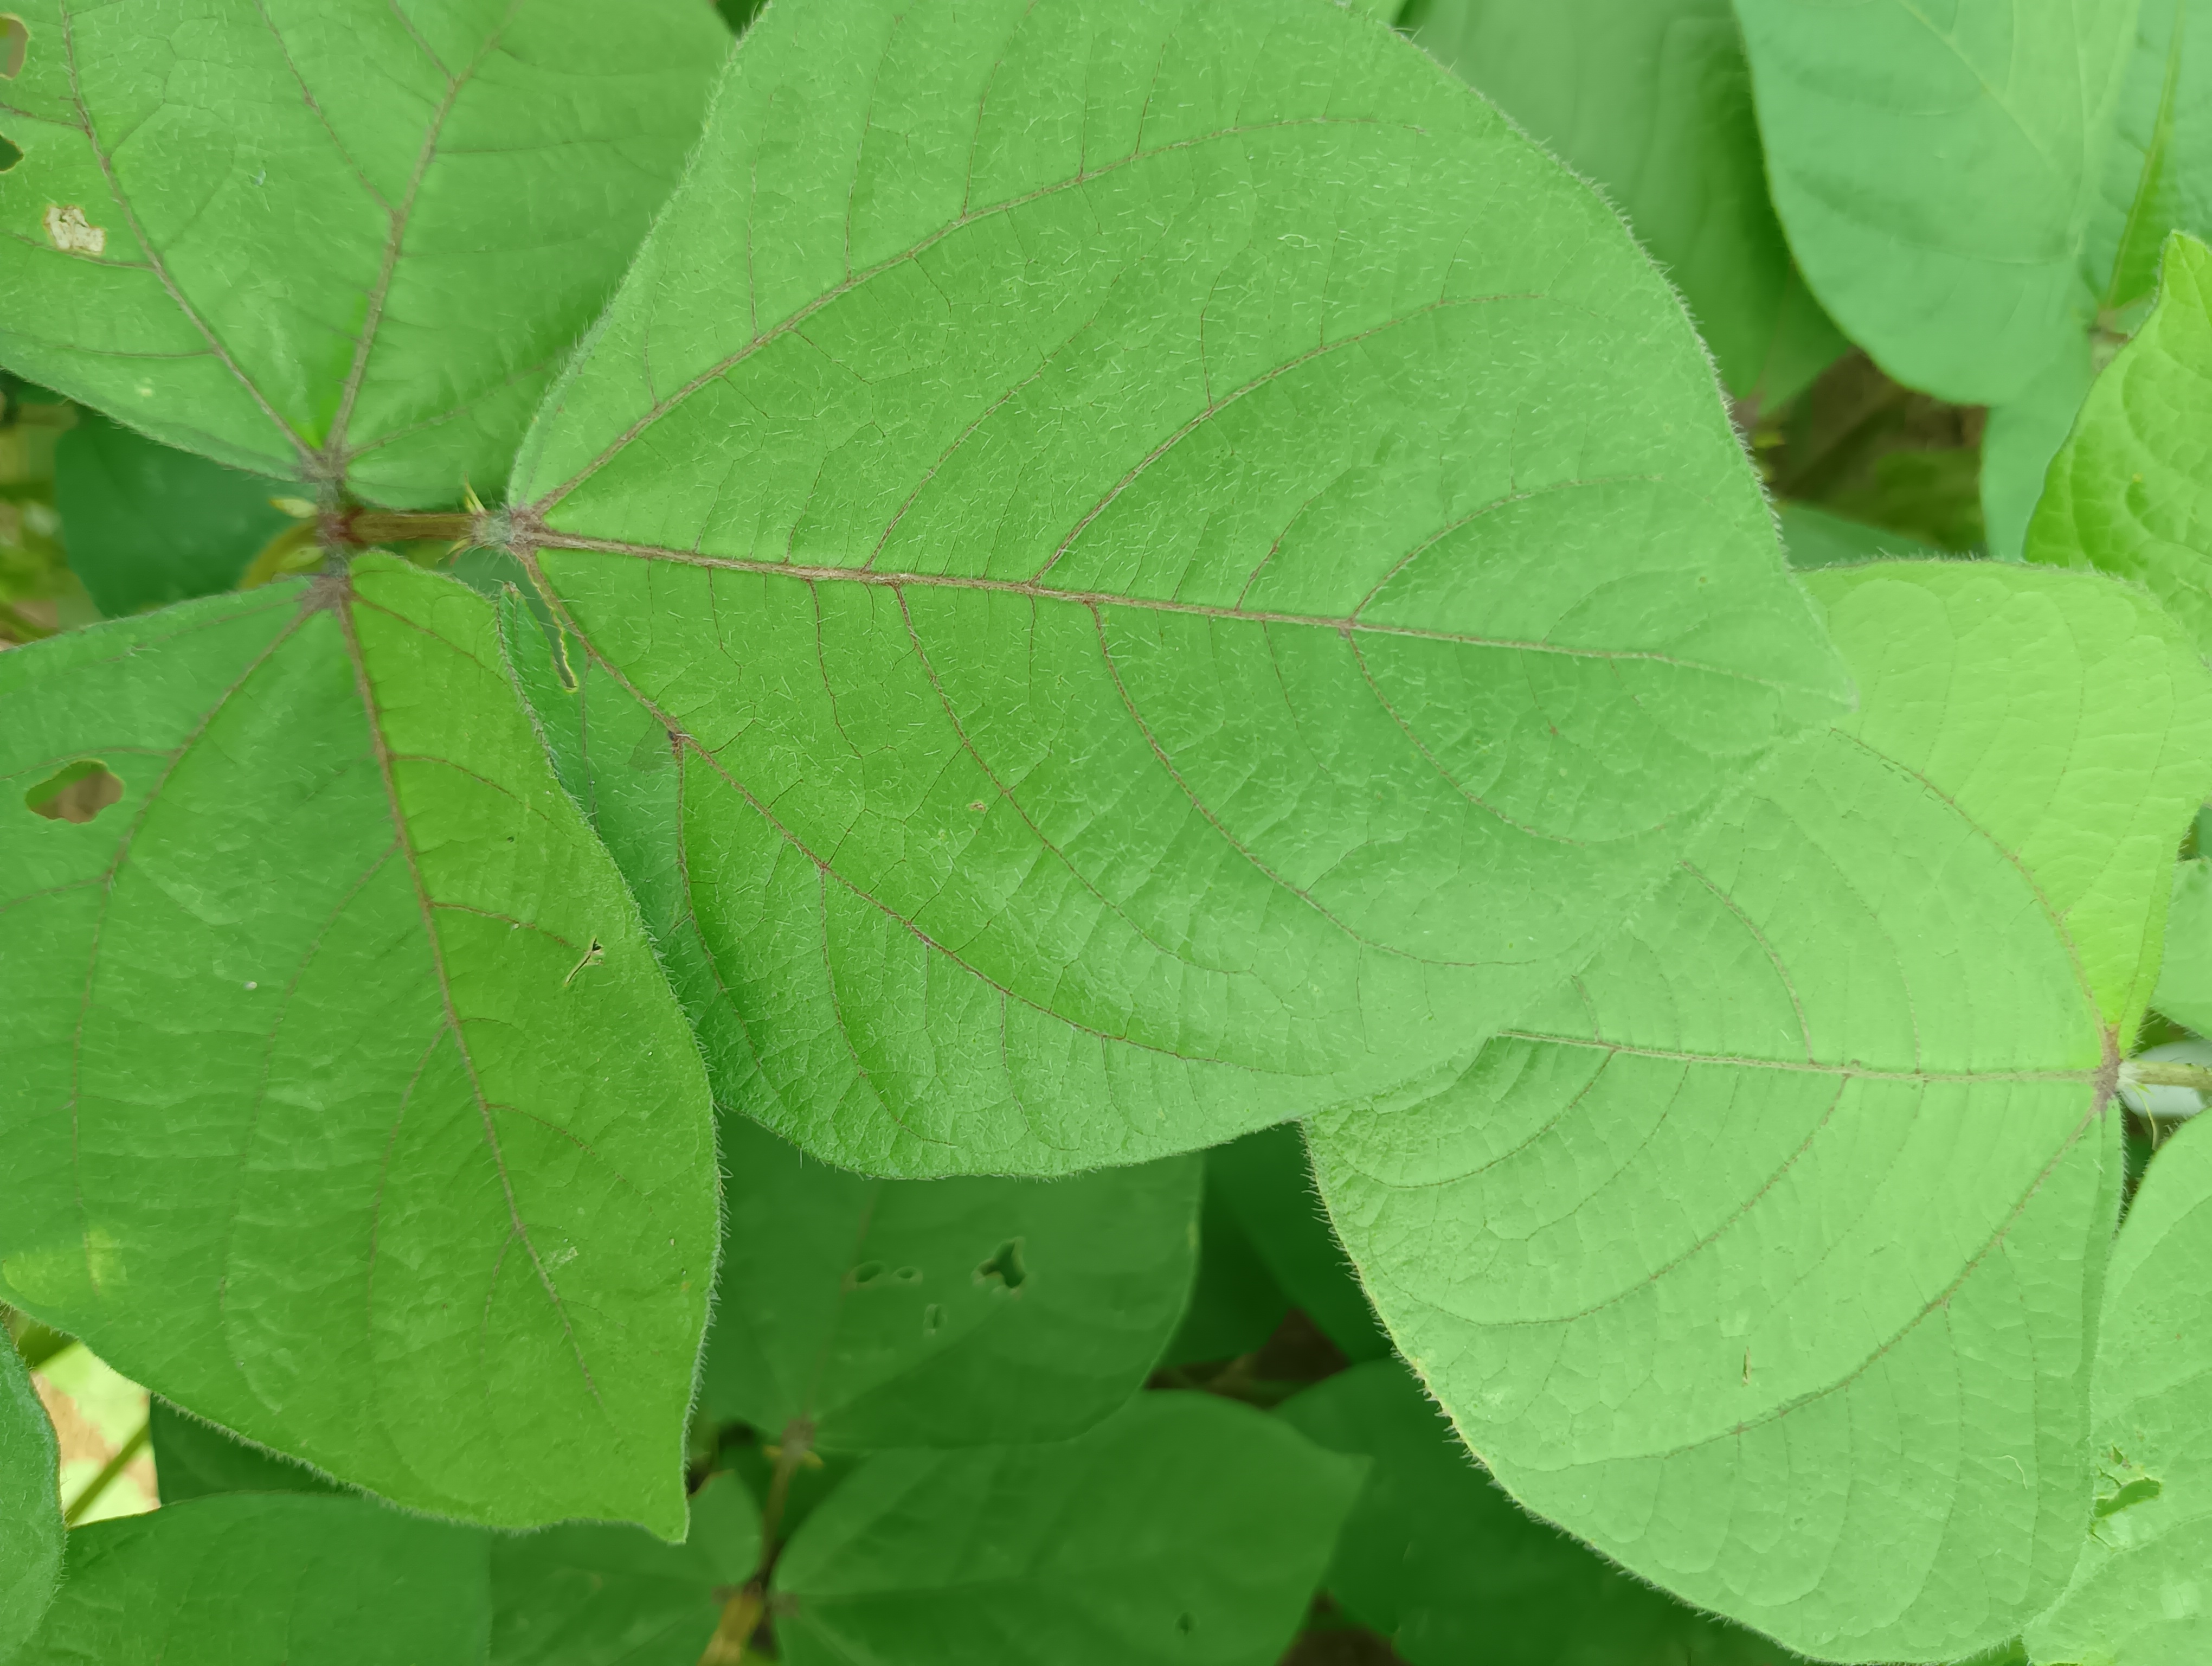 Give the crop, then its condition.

mungbean, healthy
